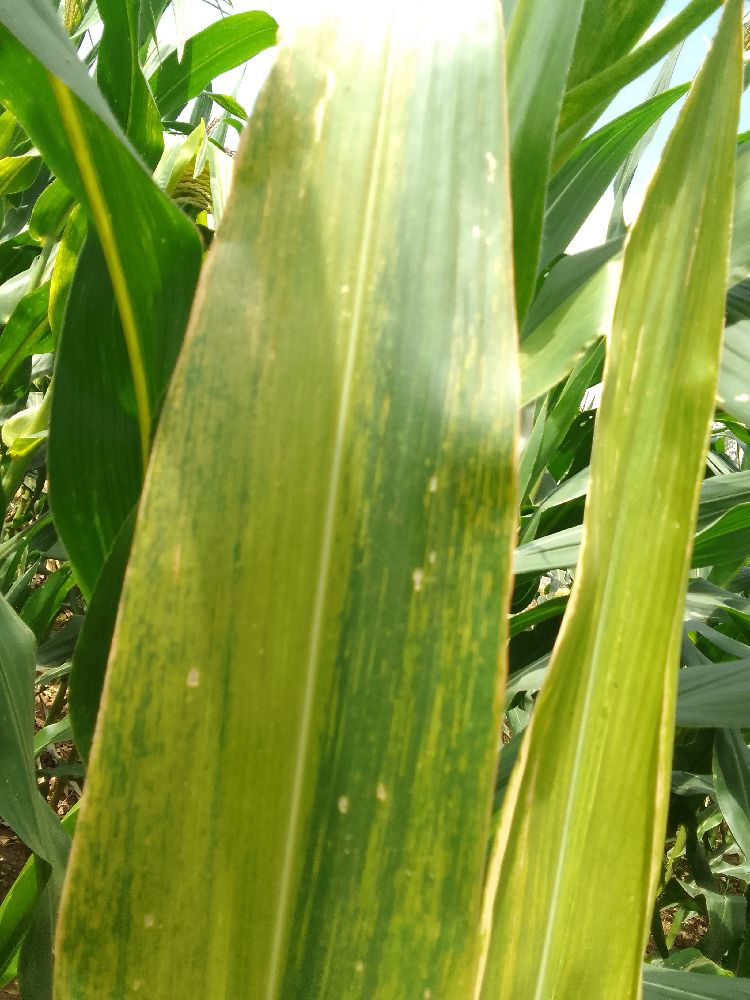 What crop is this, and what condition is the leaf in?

maize, maize lethal necrosis
